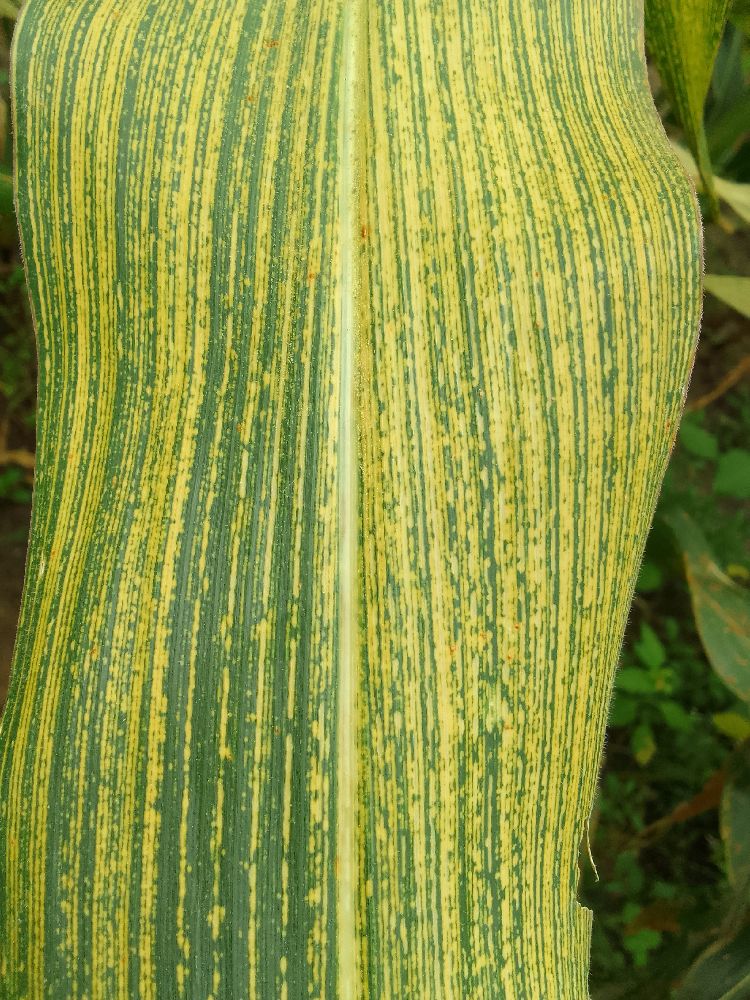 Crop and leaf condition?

maize, maize streak virus
